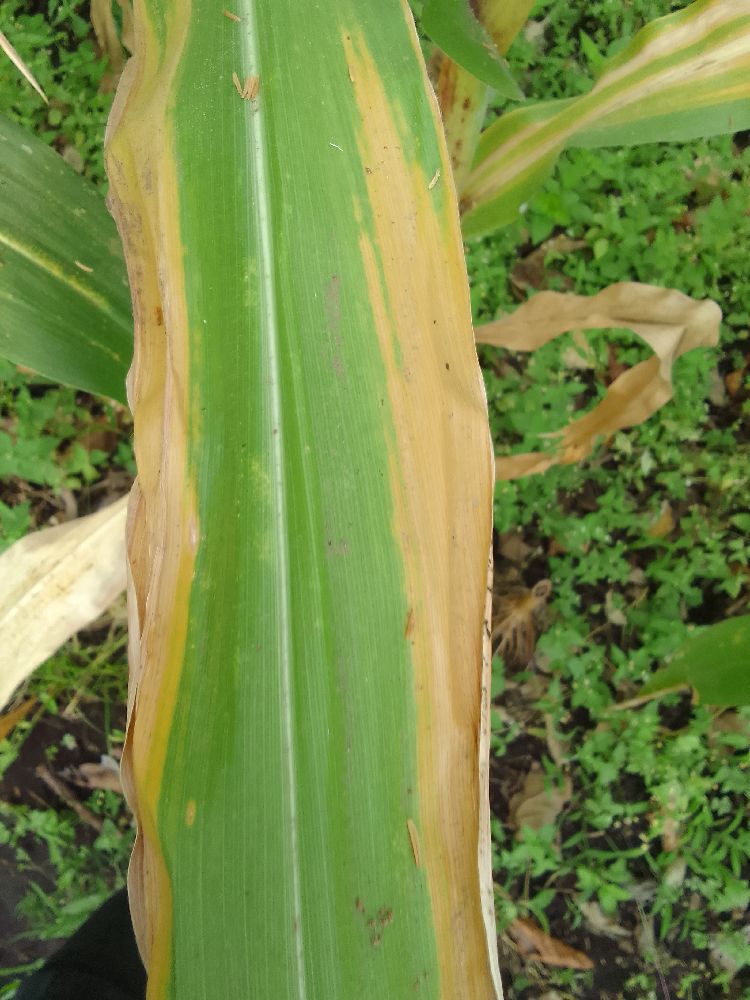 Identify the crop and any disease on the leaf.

maize, maize lethal necrosis
